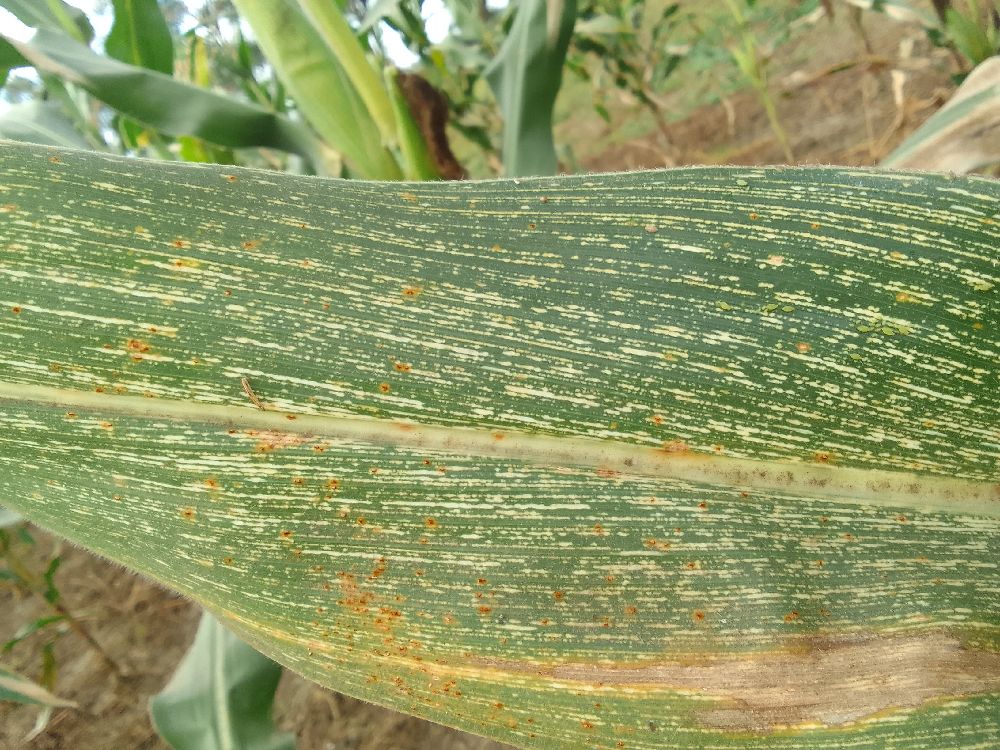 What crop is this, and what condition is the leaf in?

maize, maize streak virus
